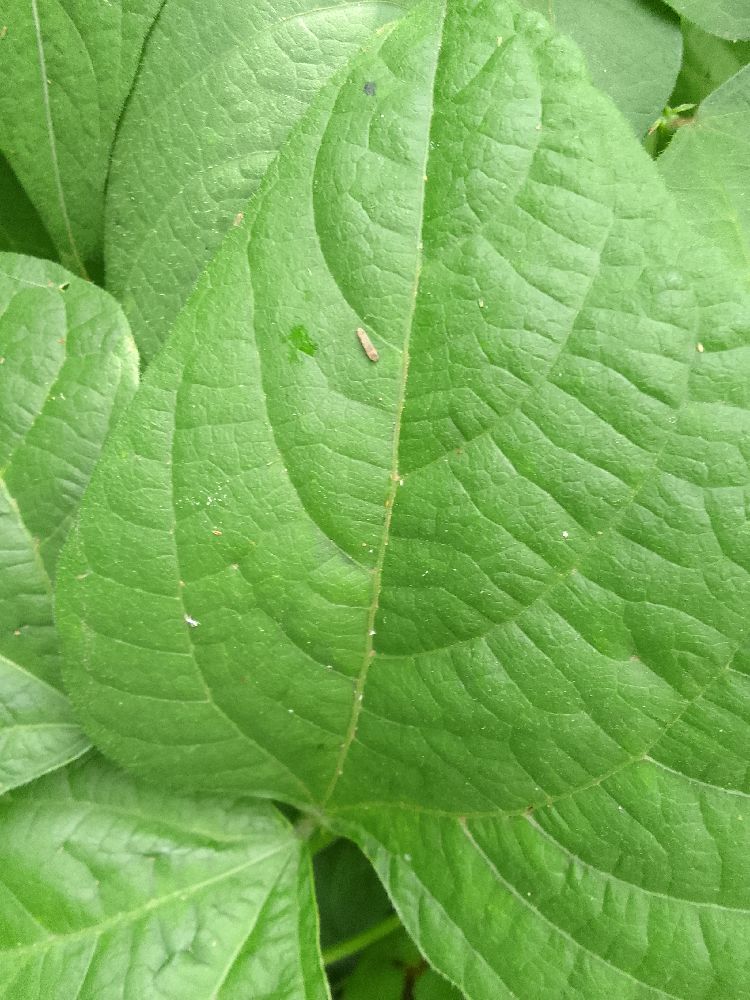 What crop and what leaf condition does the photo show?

common bean, healthy
